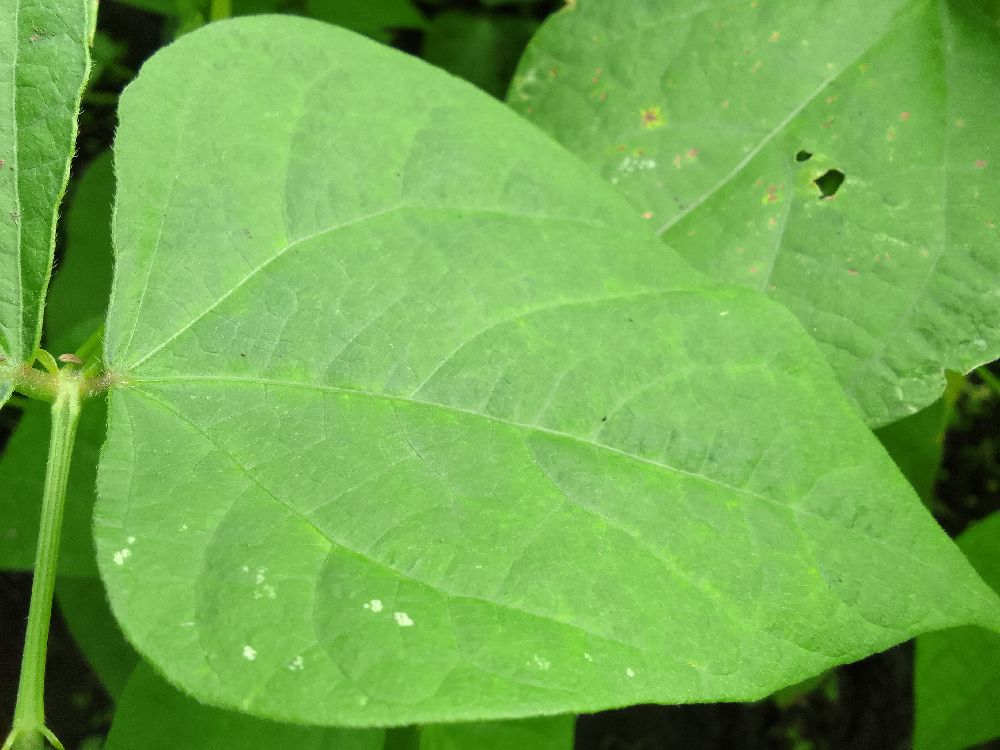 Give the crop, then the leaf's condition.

common bean, healthy
